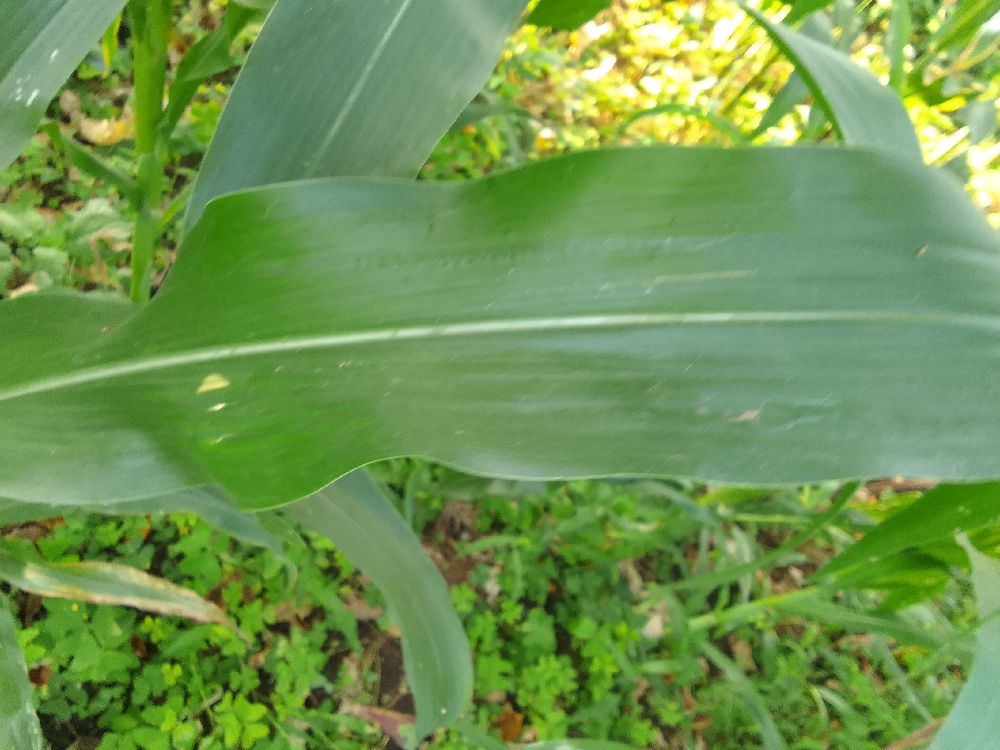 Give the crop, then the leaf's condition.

maize, healthy
